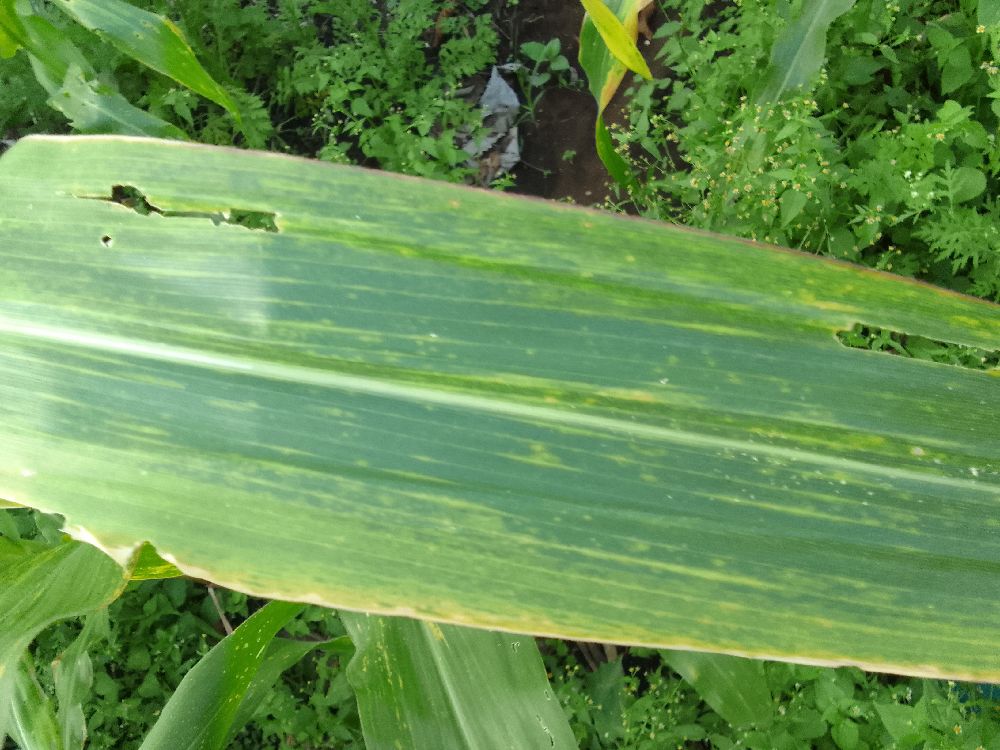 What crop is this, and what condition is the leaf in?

maize, maize lethal necrosis
